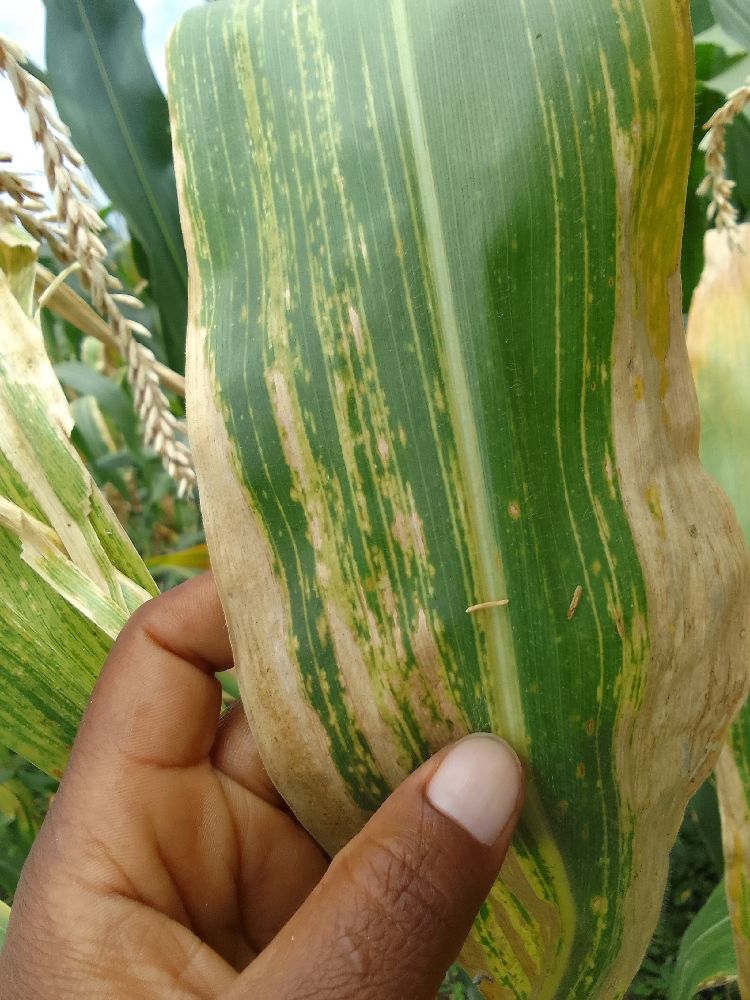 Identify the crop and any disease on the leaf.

maize, maize lethal necrosis
